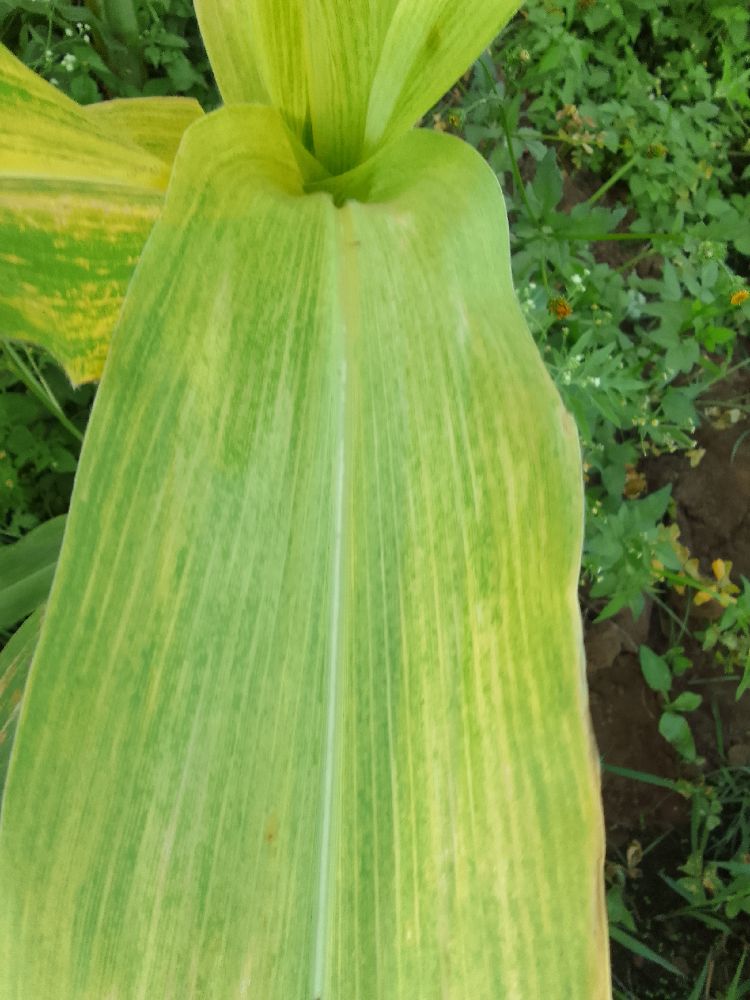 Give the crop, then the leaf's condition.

maize, maize lethal necrosis
